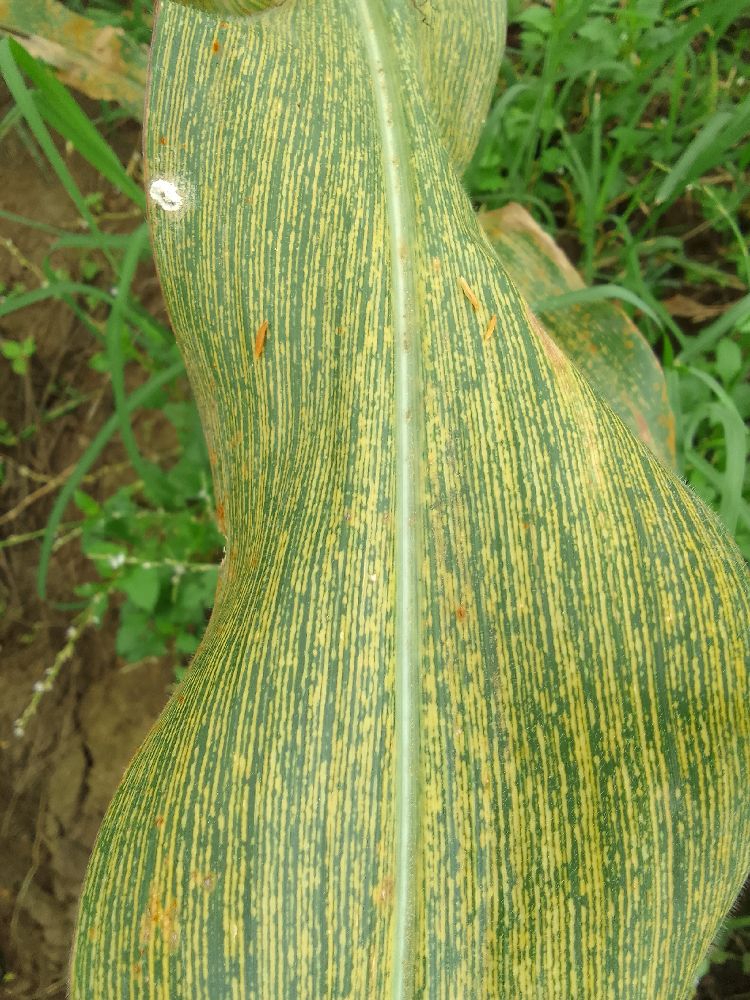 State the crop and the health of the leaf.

maize, maize streak virus
